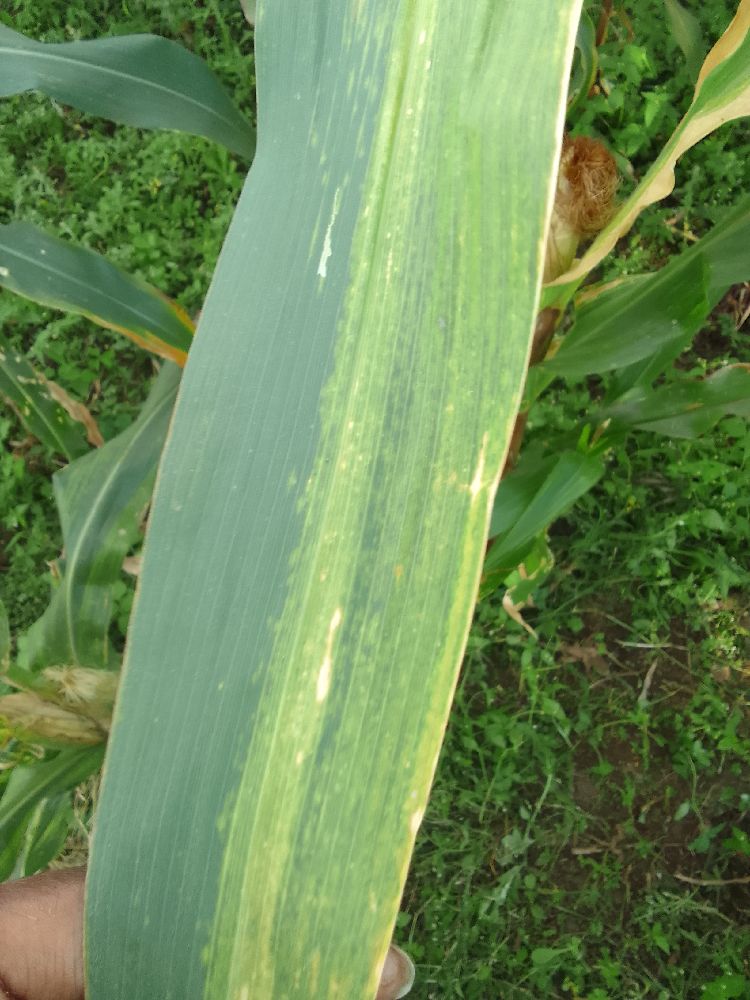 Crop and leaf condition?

maize, maize lethal necrosis
